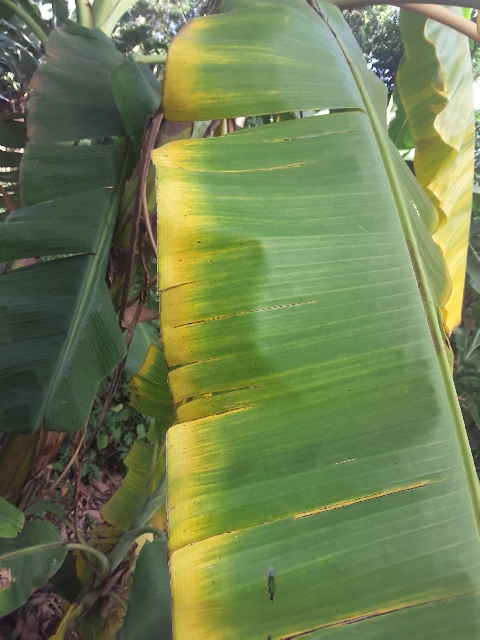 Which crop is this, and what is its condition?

banana, fusarium wilt race 1
